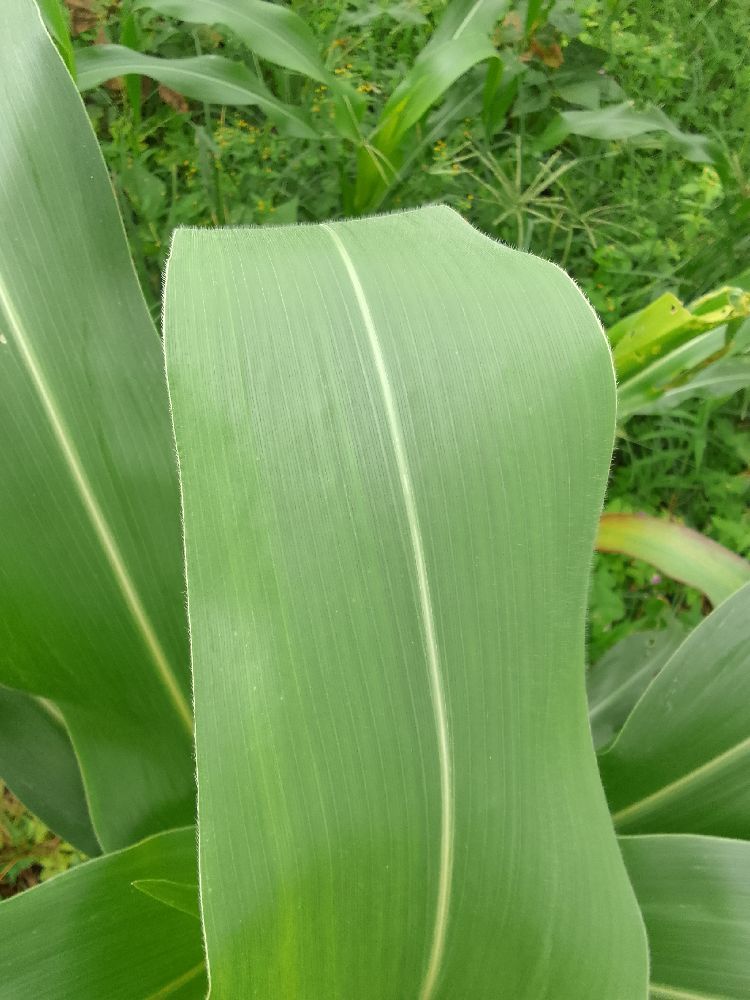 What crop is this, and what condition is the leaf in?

maize, healthy
